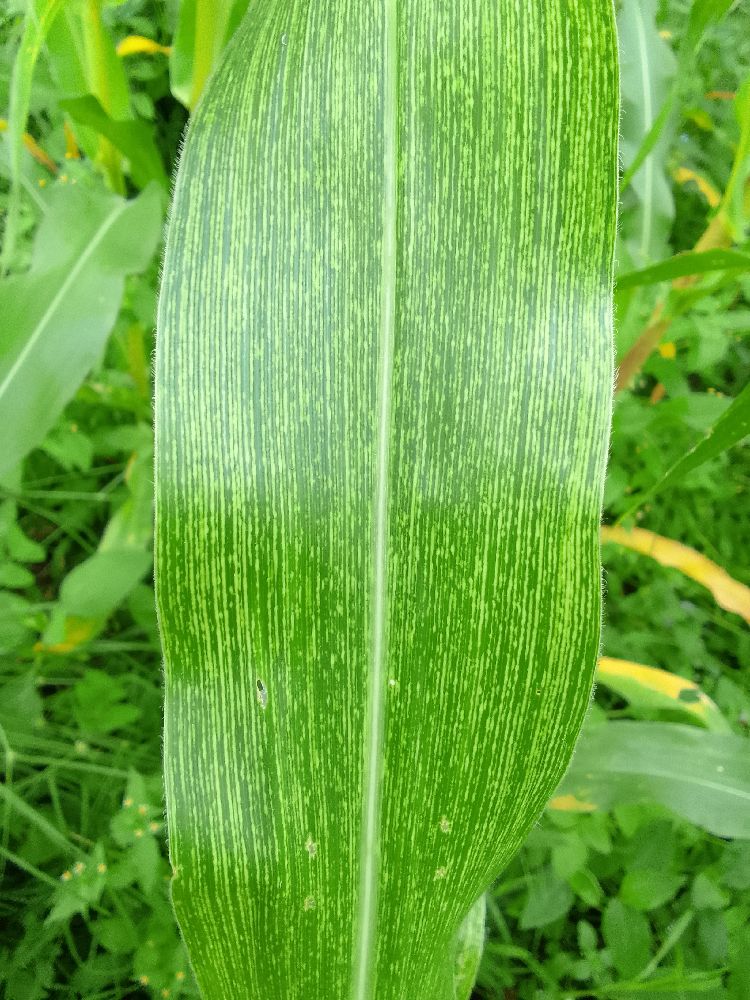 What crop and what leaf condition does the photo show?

maize, maize streak virus
